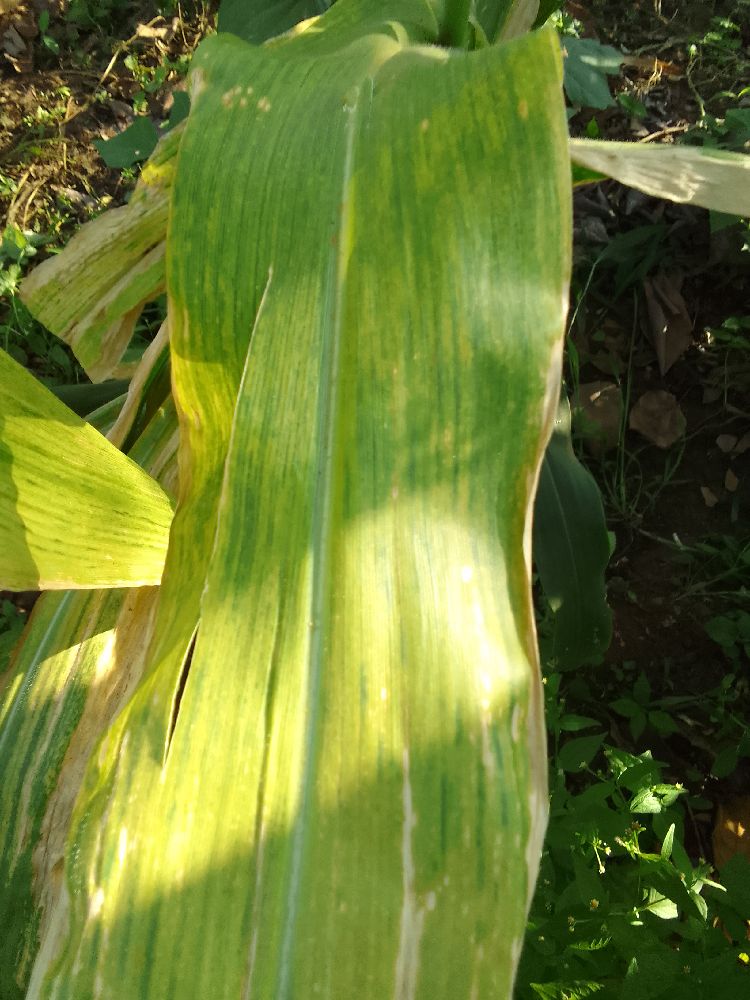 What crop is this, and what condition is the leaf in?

maize, maize lethal necrosis
